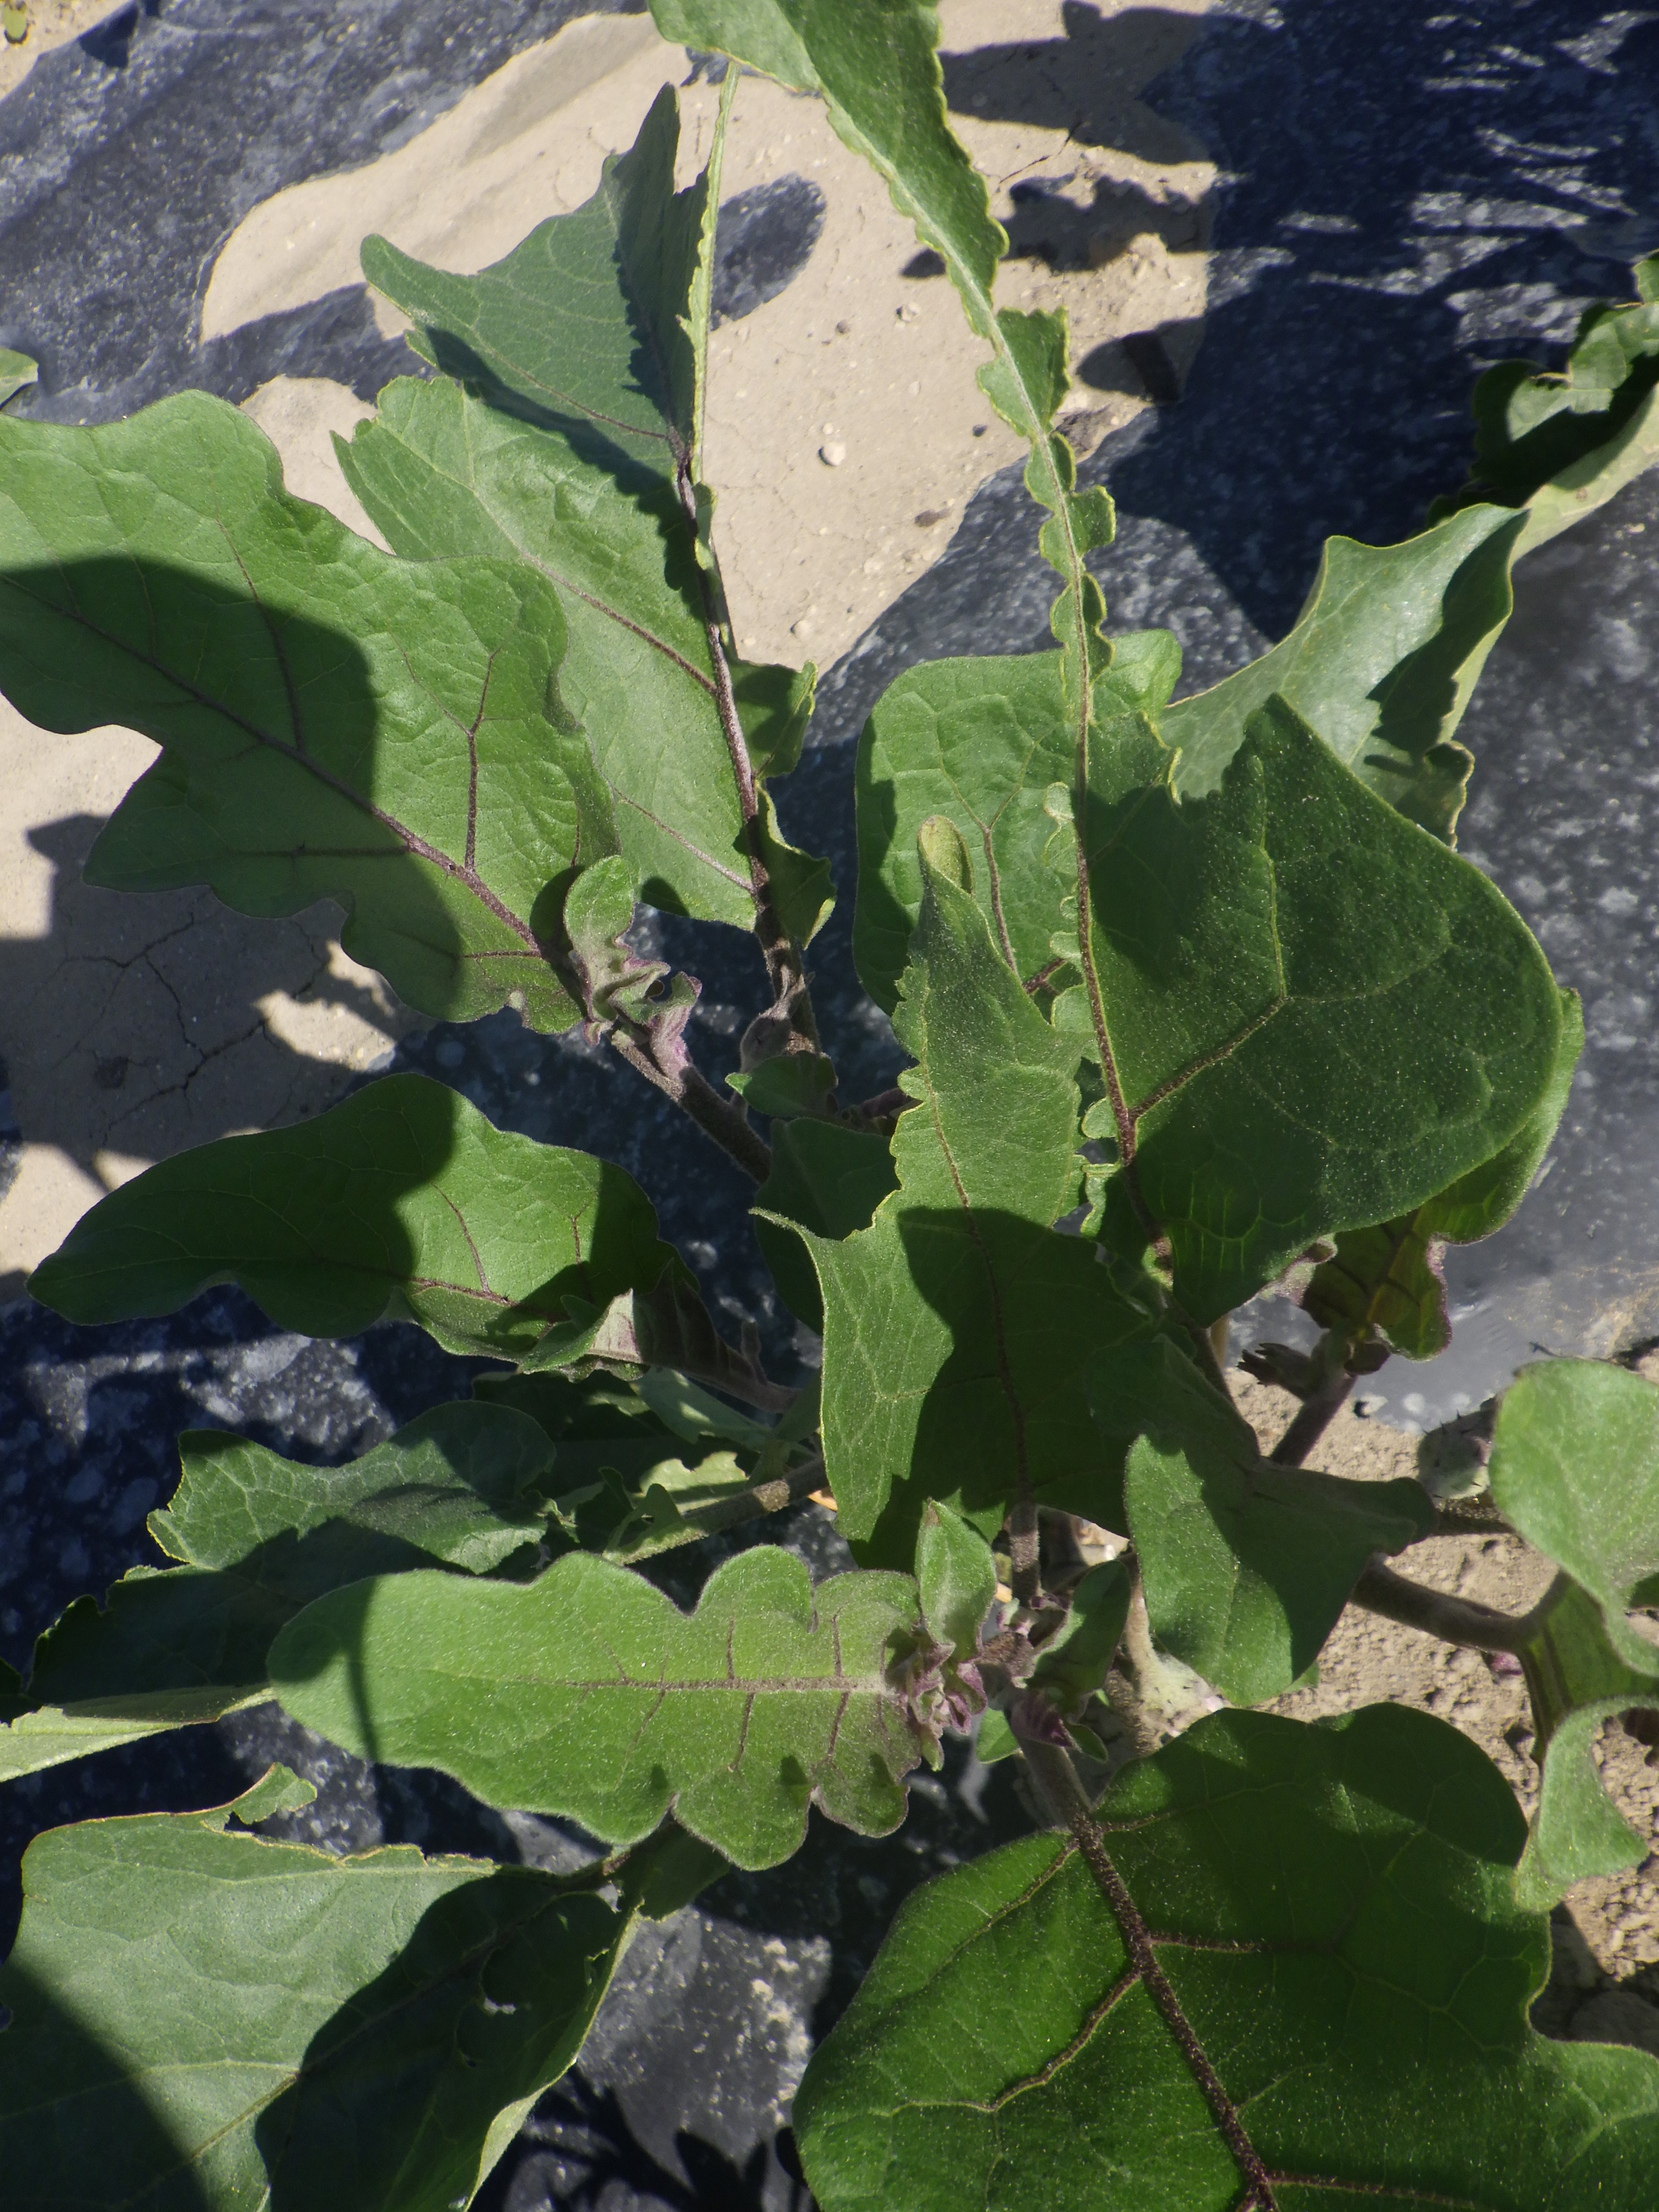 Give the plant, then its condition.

aubergine, colorado potato beetle
